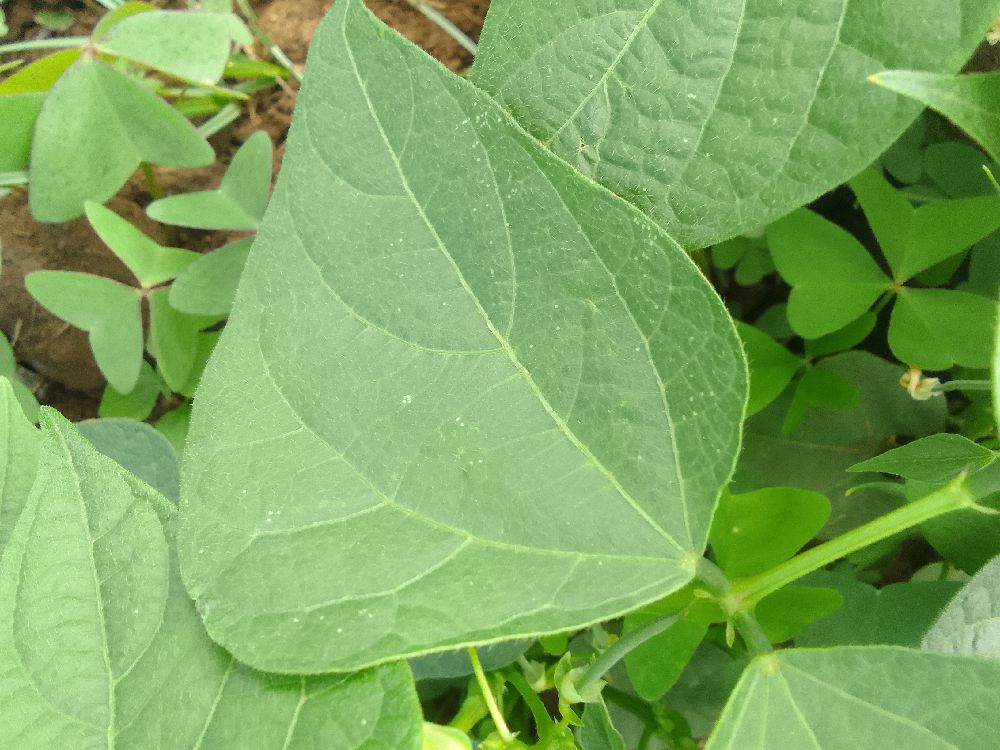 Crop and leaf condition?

common bean, healthy
